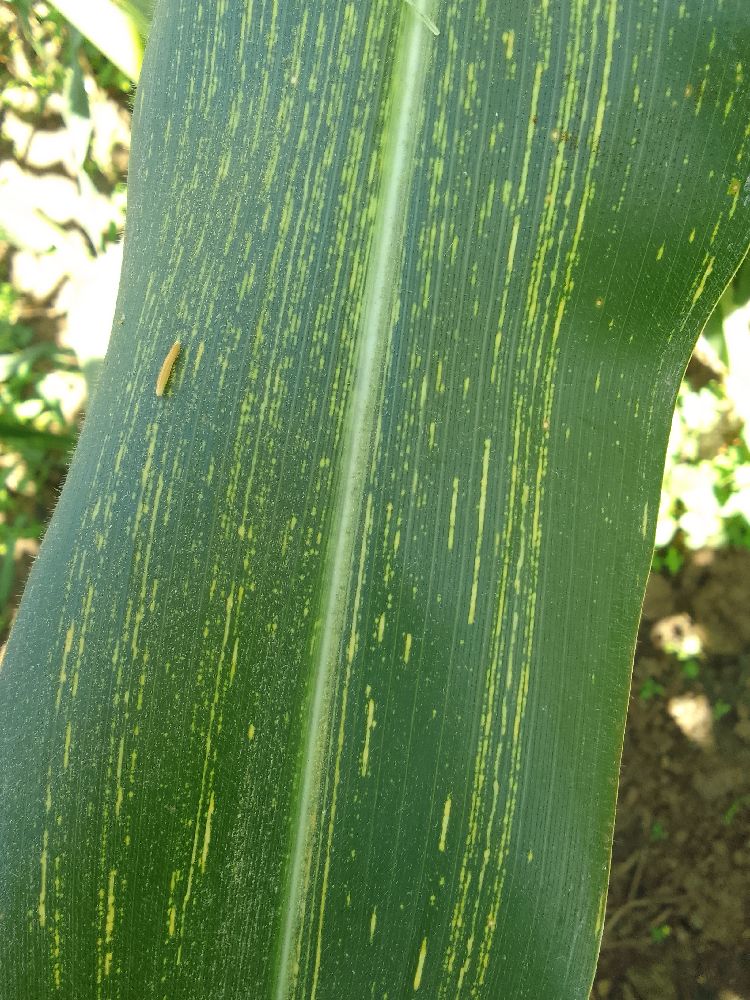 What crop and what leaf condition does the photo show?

maize, maize streak virus
